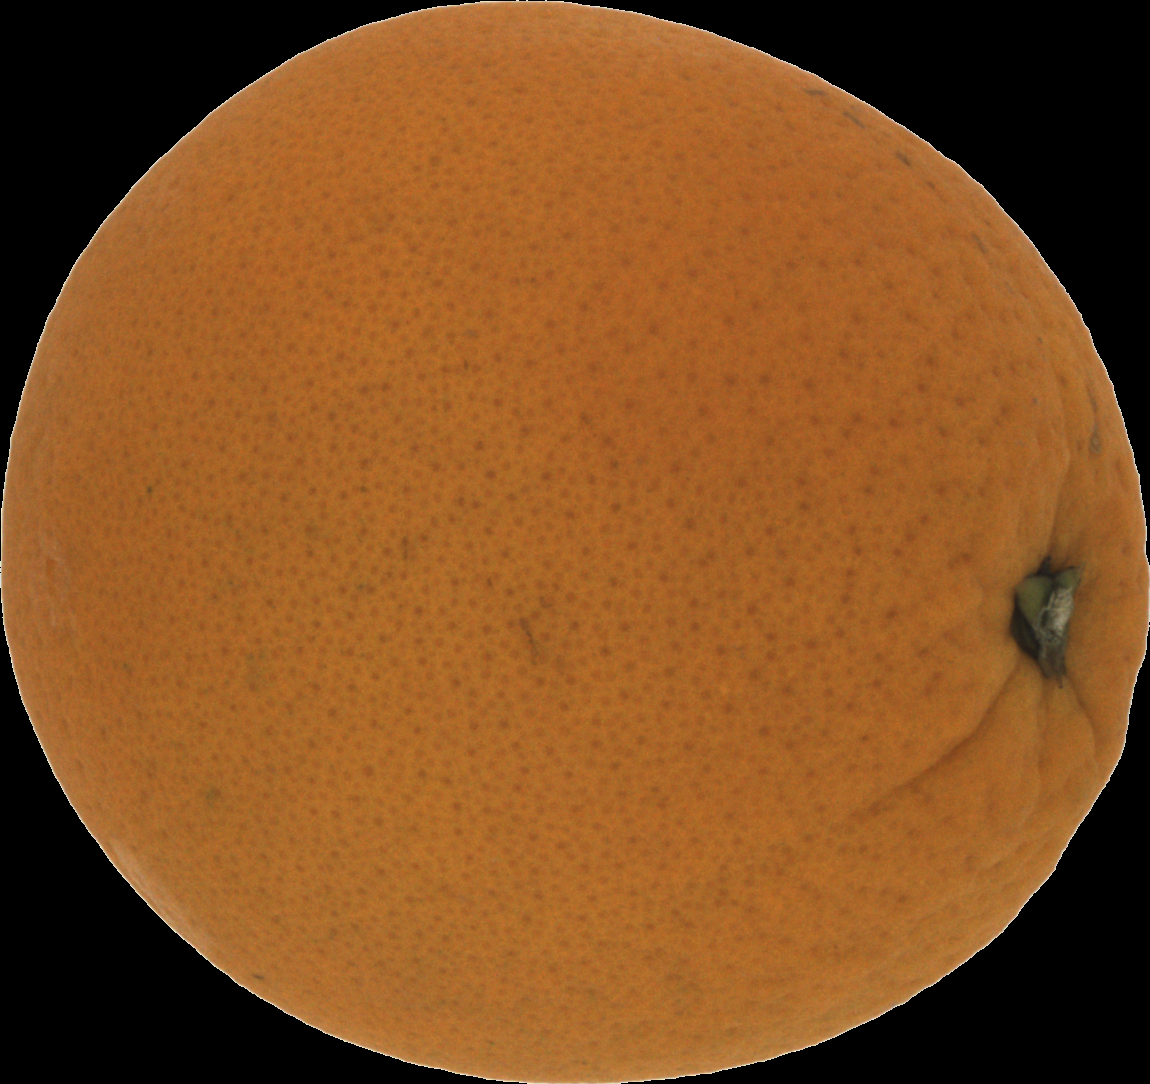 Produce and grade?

orange, good
